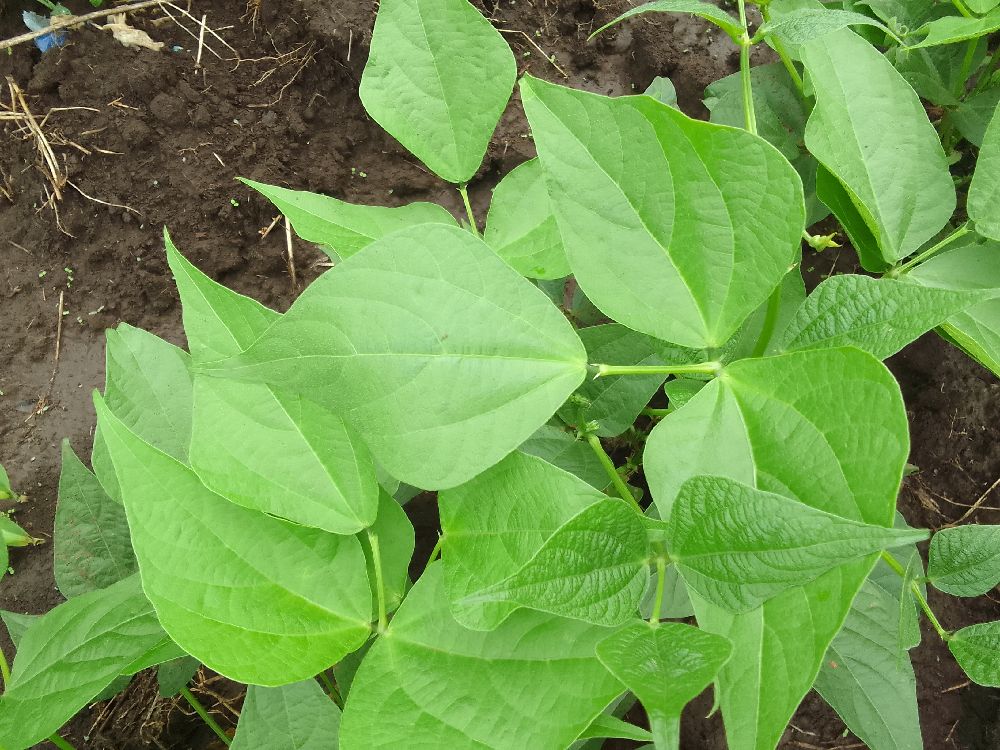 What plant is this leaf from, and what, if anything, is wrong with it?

common bean, healthy
